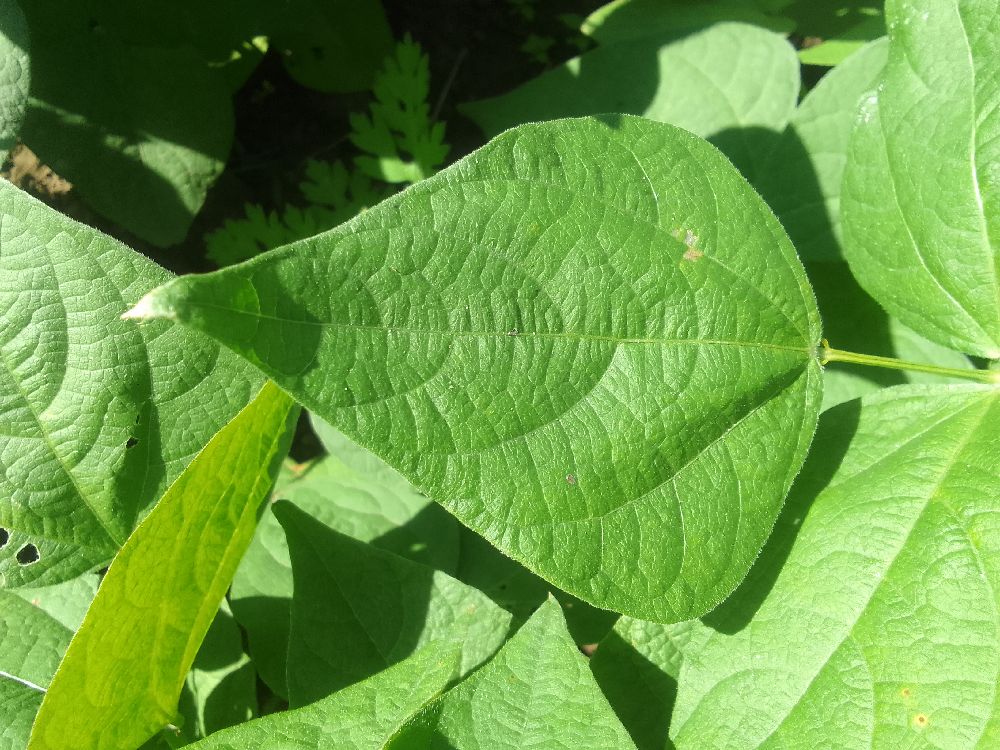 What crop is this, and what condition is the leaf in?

common bean, healthy
